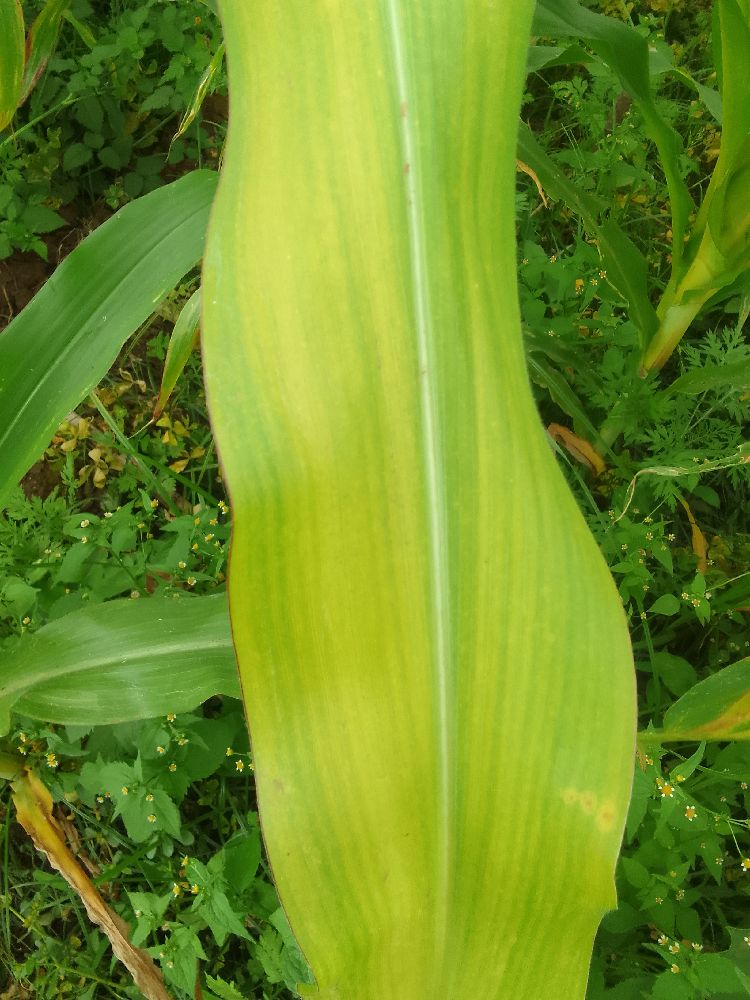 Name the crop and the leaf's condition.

maize, maize lethal necrosis
